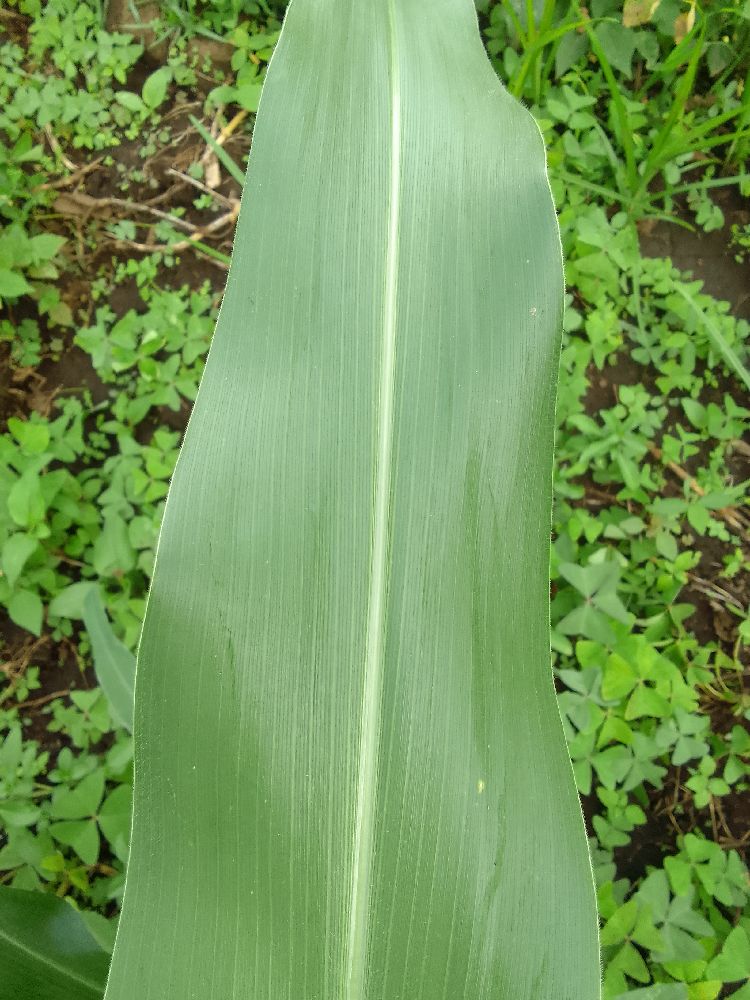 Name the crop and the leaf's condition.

maize, healthy
